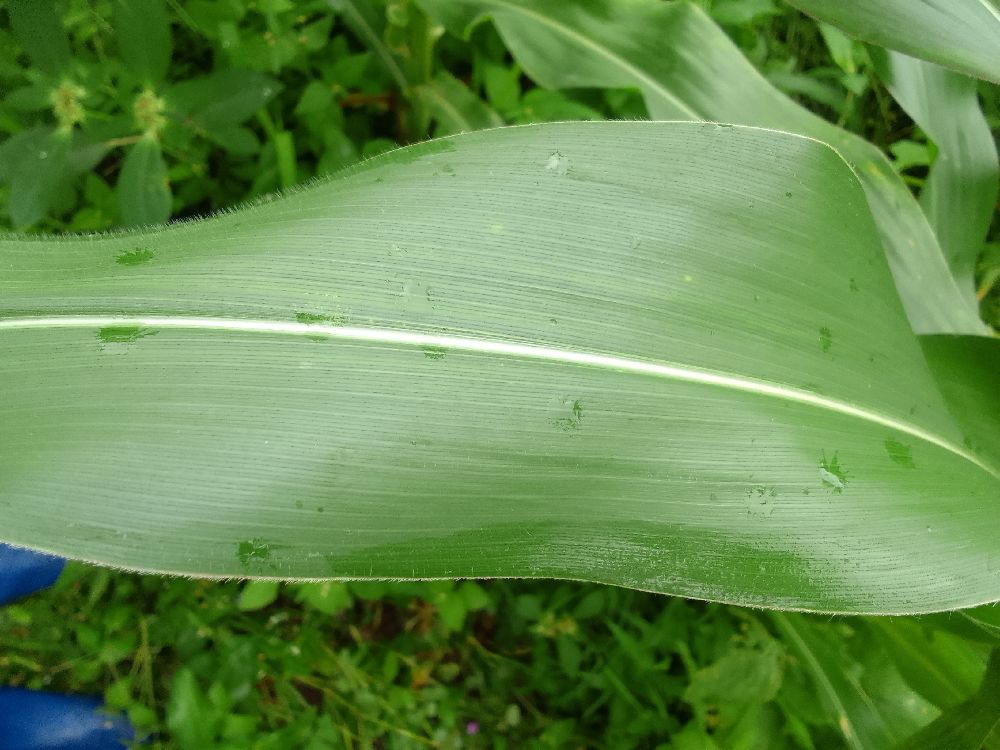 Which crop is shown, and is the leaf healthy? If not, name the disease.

maize, healthy
